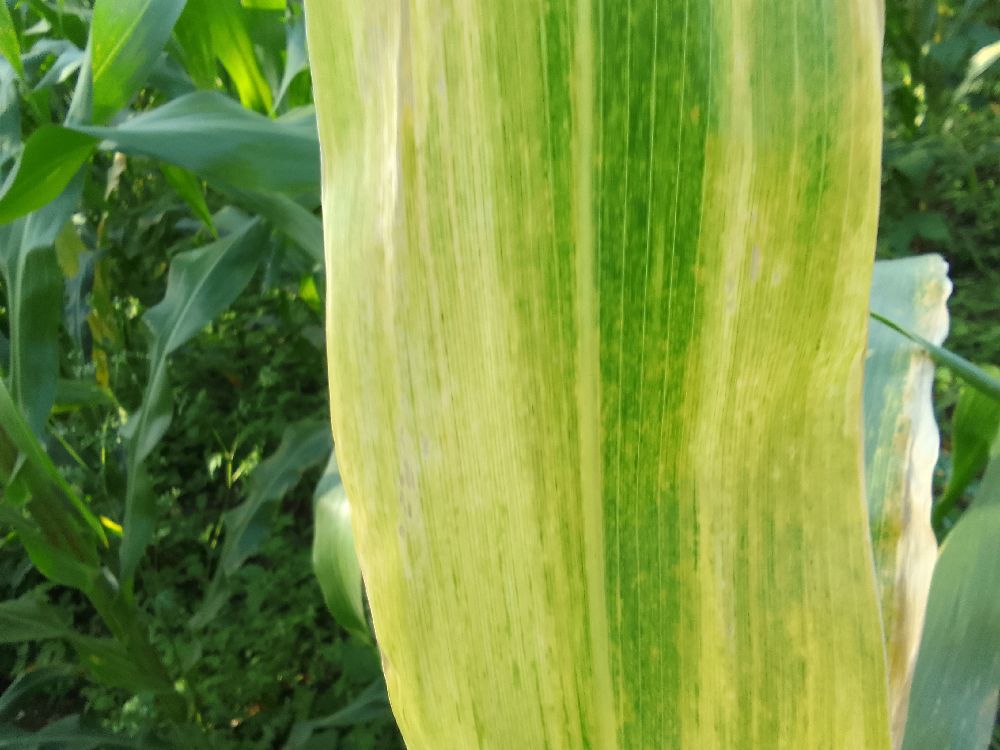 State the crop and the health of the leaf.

maize, maize lethal necrosis
